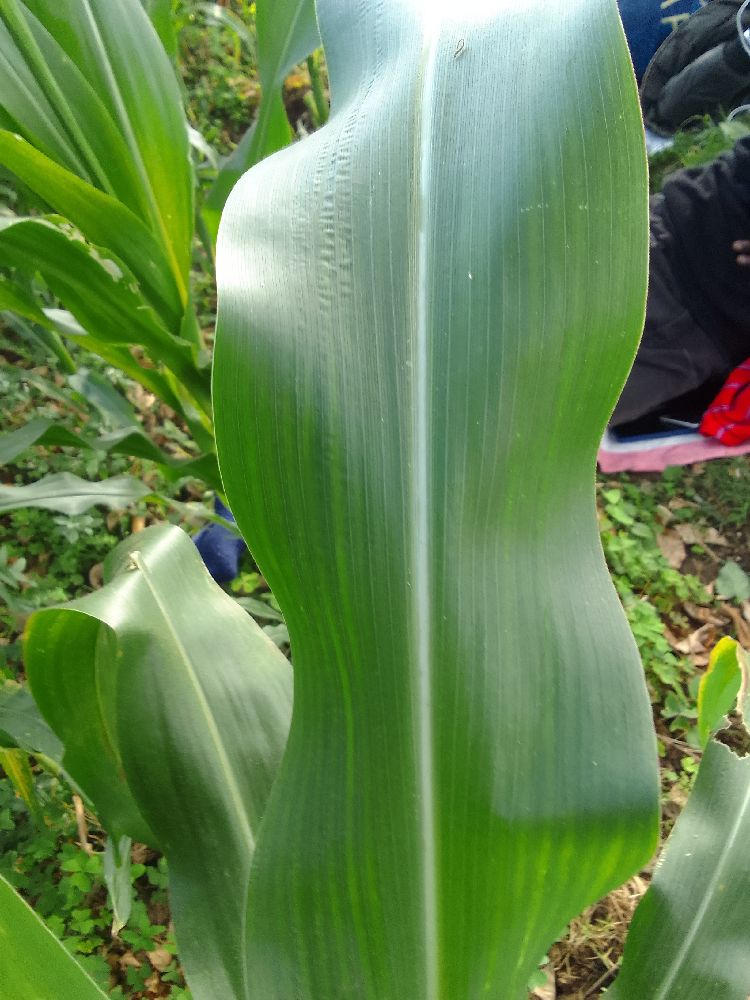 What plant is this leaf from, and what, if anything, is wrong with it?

maize, healthy
